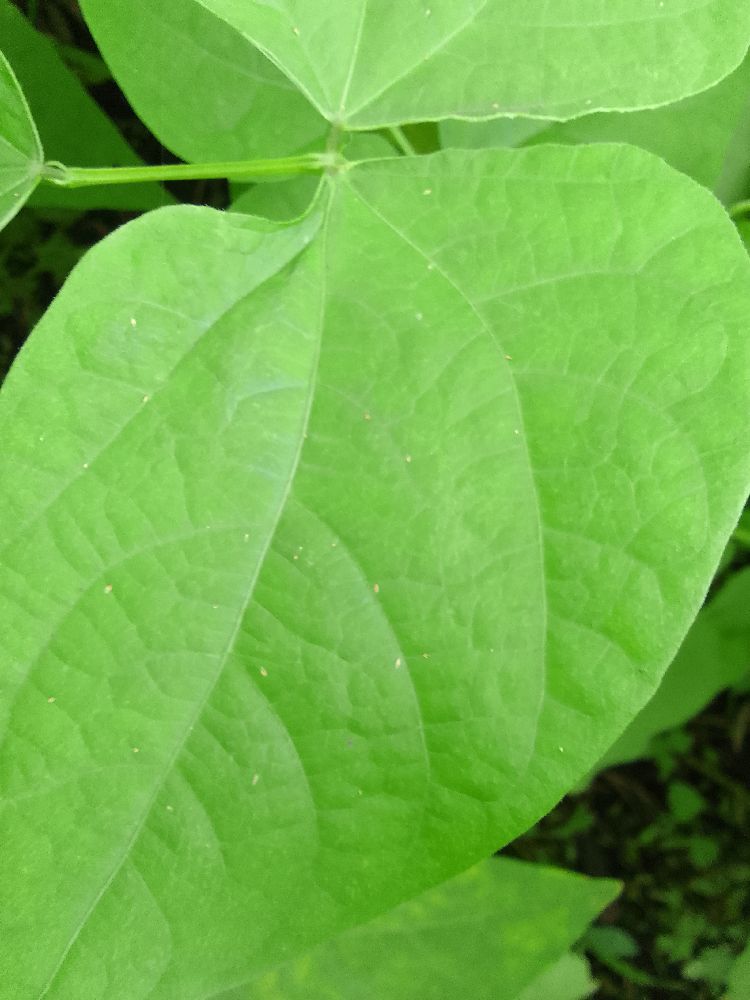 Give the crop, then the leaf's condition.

common bean, healthy
